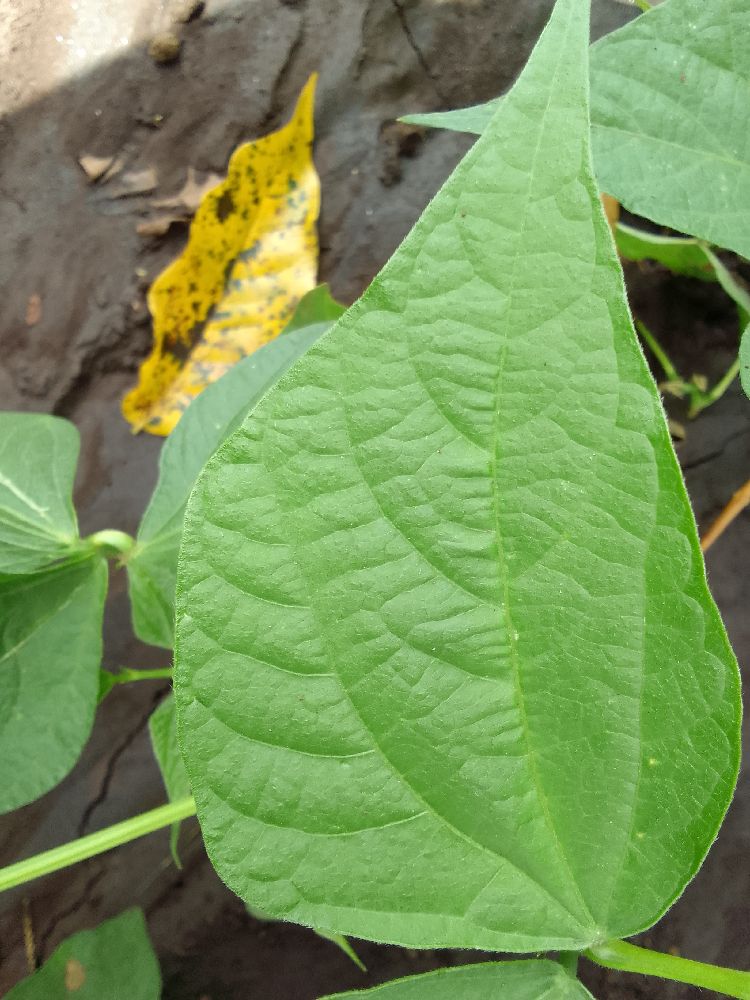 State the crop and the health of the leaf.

common bean, healthy
